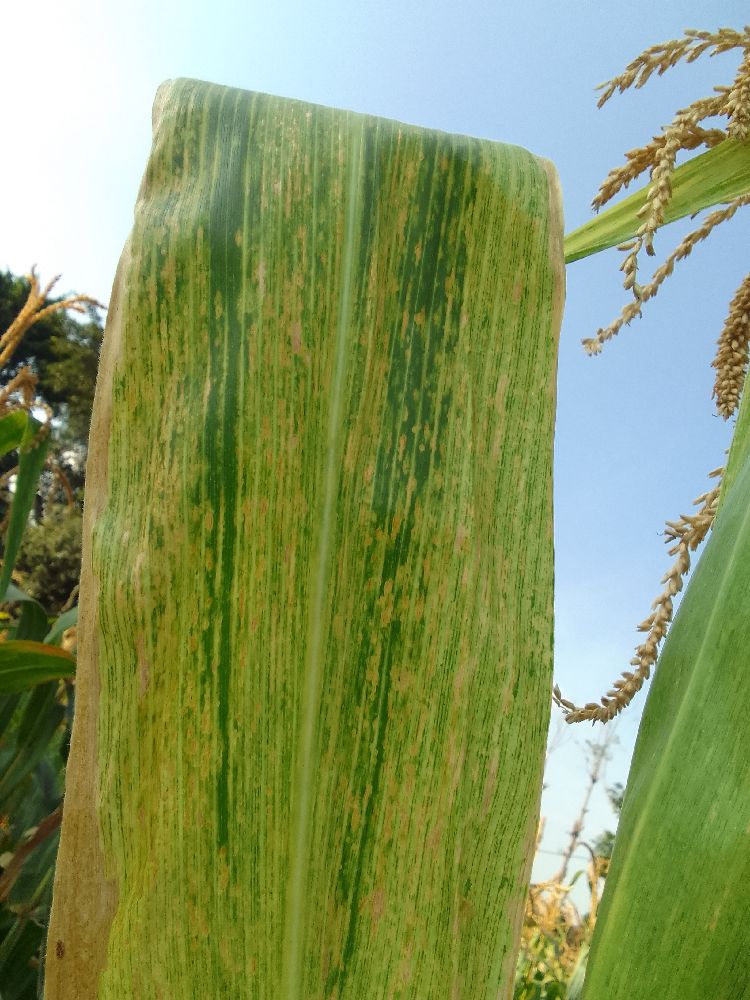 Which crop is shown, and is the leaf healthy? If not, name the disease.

maize, maize lethal necrosis
